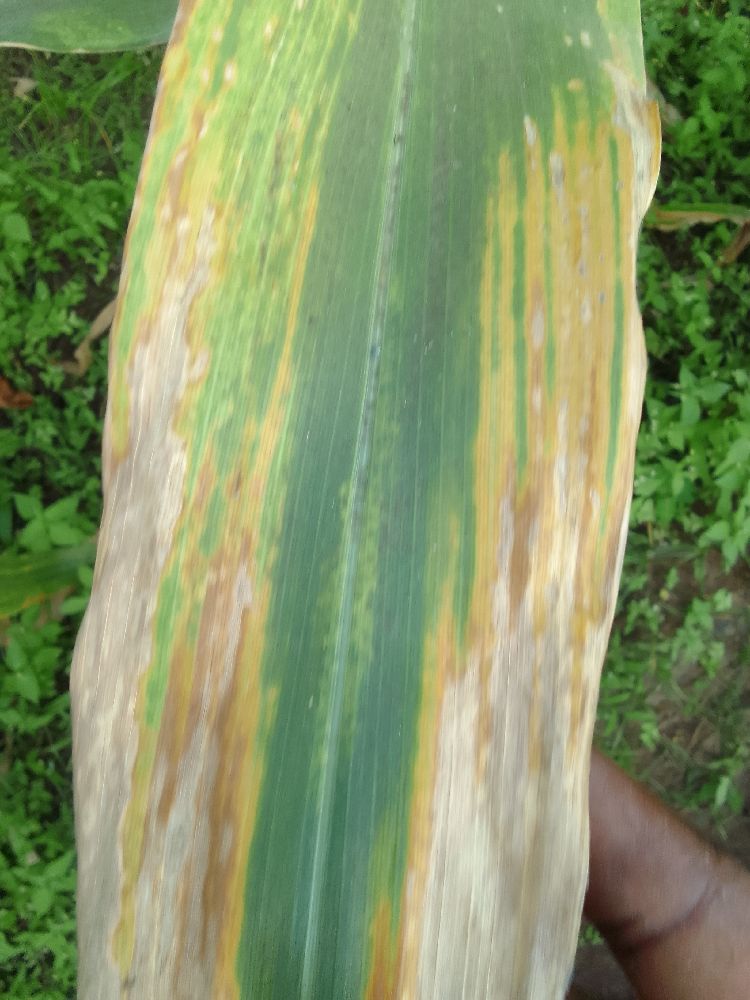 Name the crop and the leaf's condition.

maize, maize lethal necrosis
